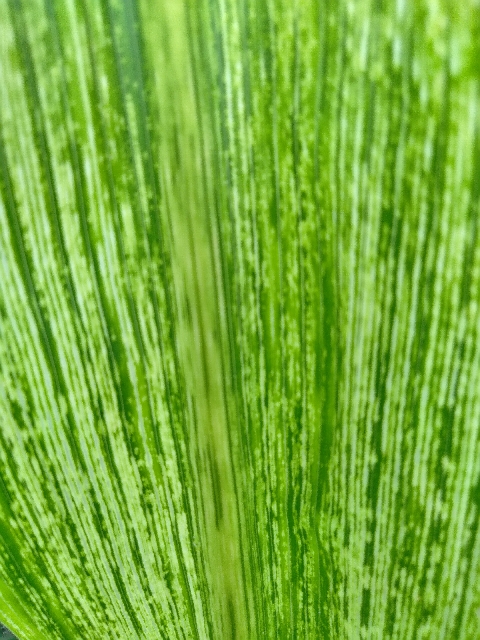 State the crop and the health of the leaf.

maize, maize streak virus
